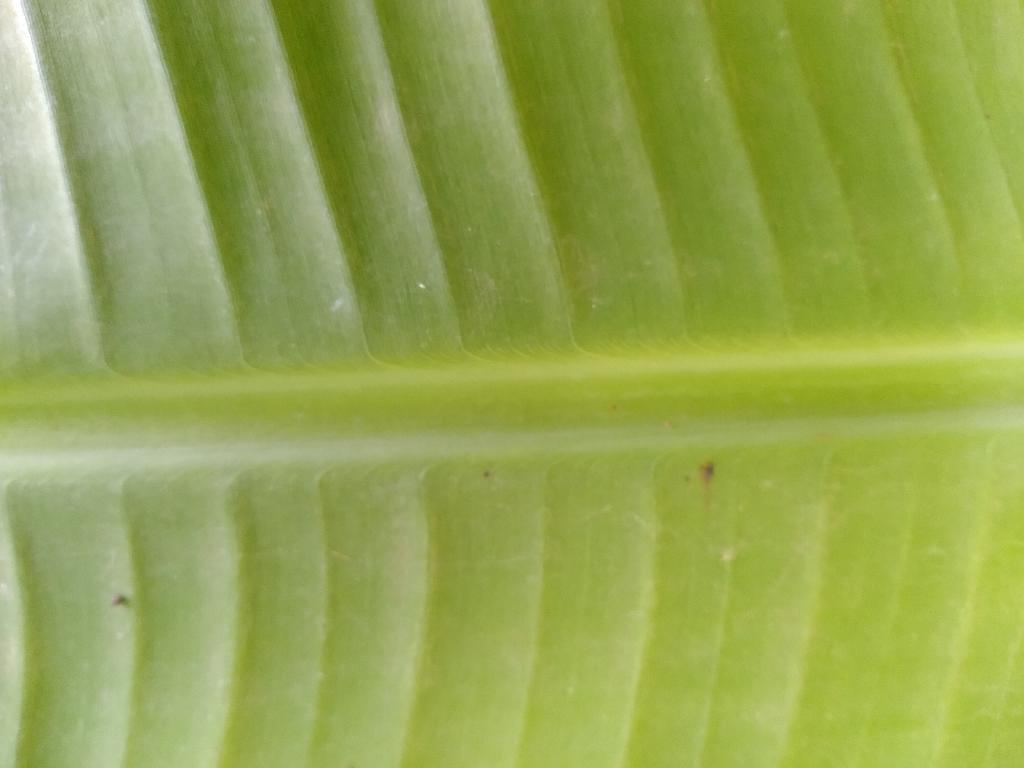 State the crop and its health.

banana, healthy
